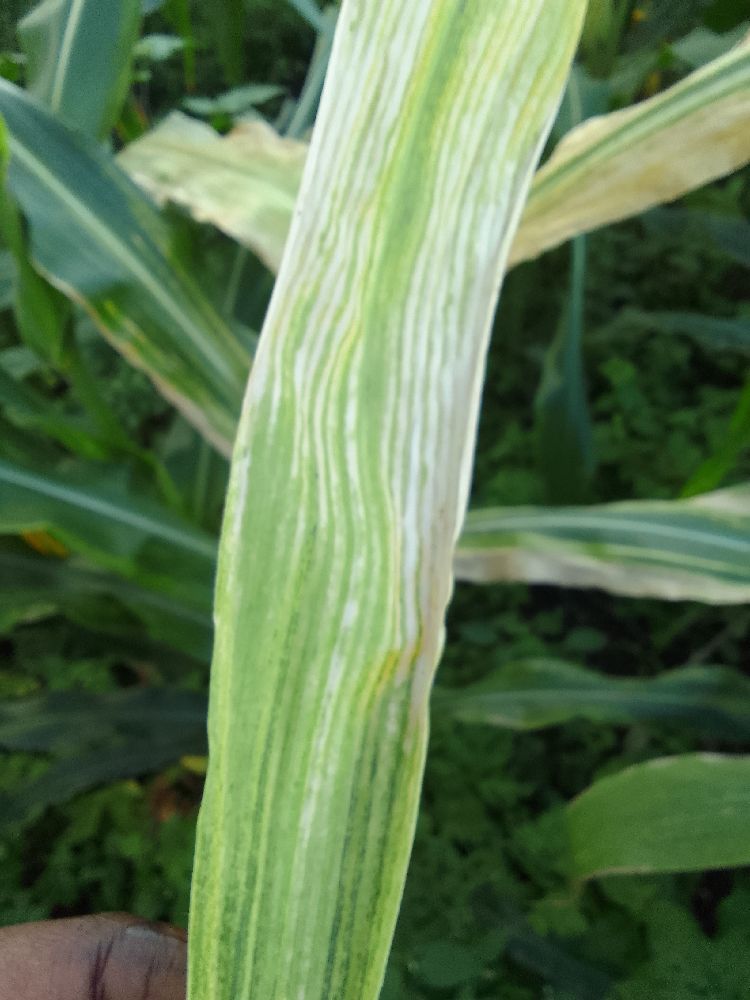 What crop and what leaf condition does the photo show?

maize, maize lethal necrosis
